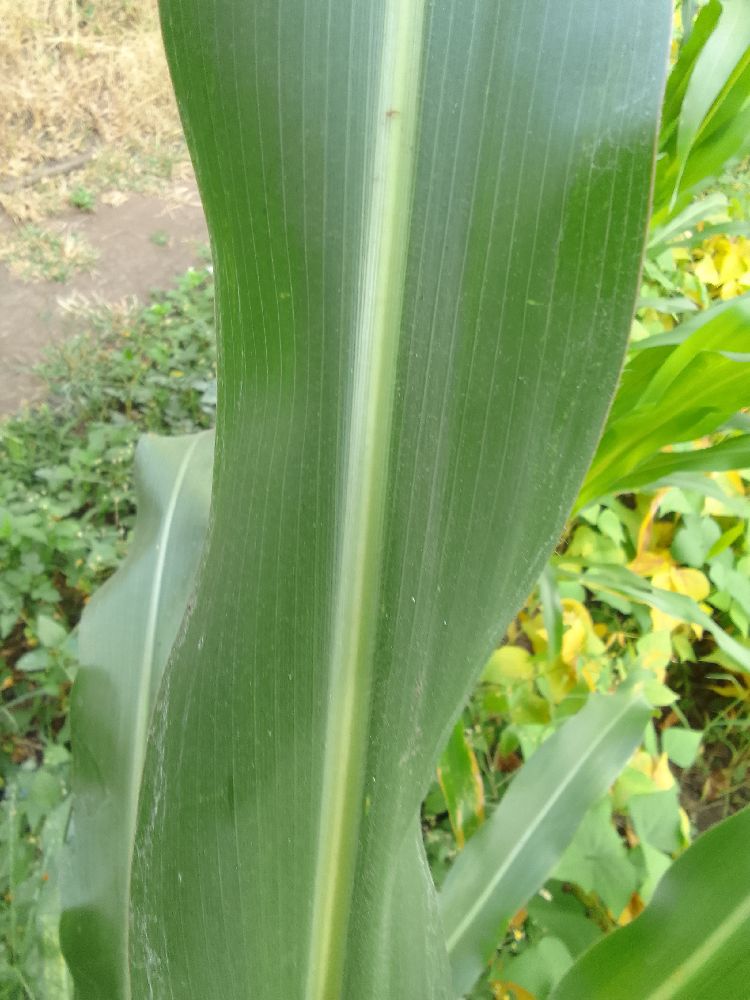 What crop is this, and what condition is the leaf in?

maize, healthy
